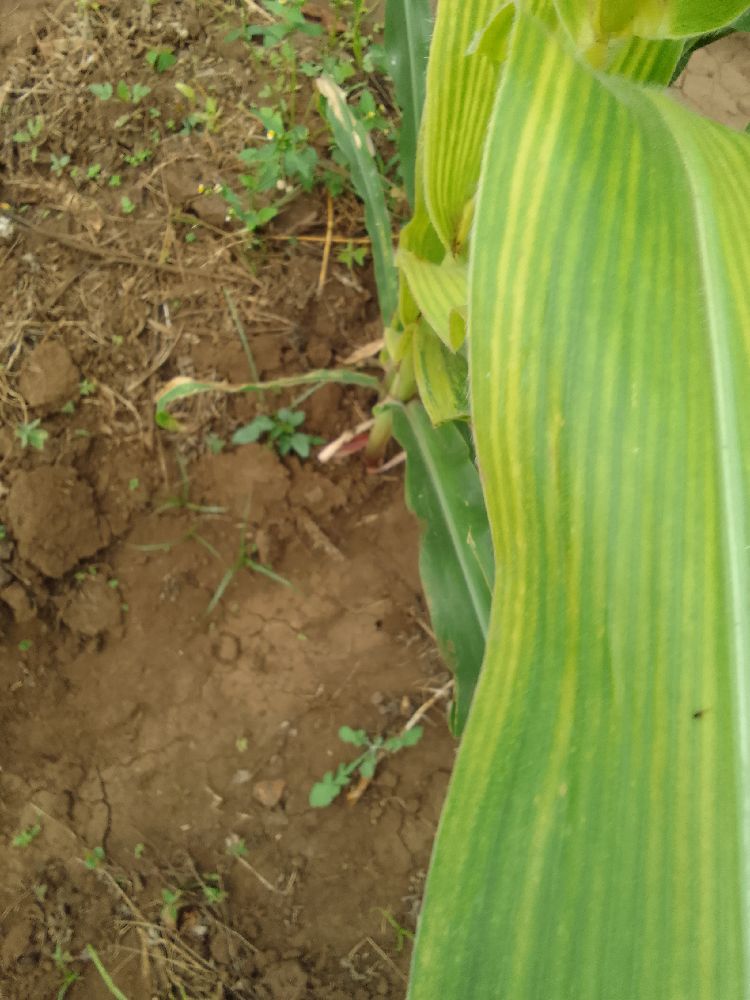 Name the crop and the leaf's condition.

maize, maize lethal necrosis
